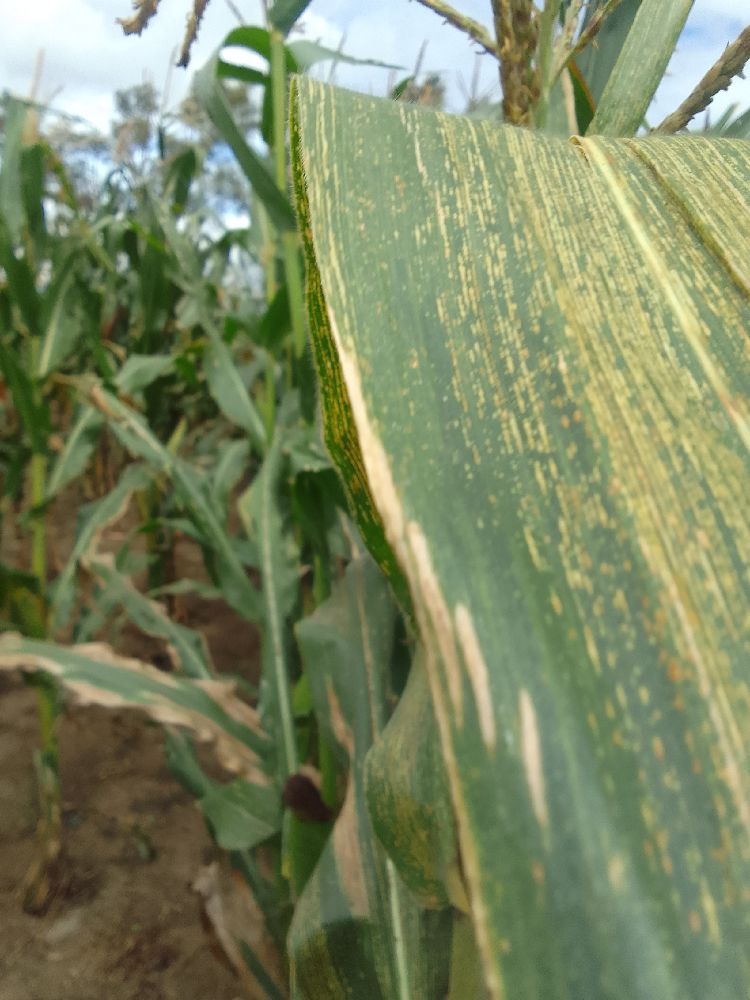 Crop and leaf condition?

maize, maize streak virus
